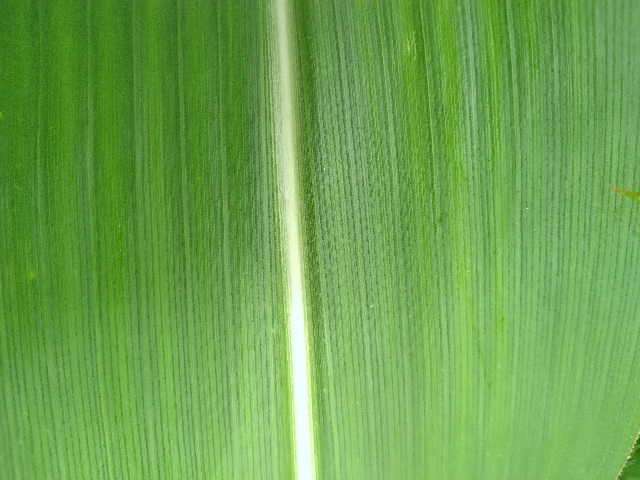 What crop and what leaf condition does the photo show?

maize, healthy
